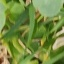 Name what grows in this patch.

unstructured weed
